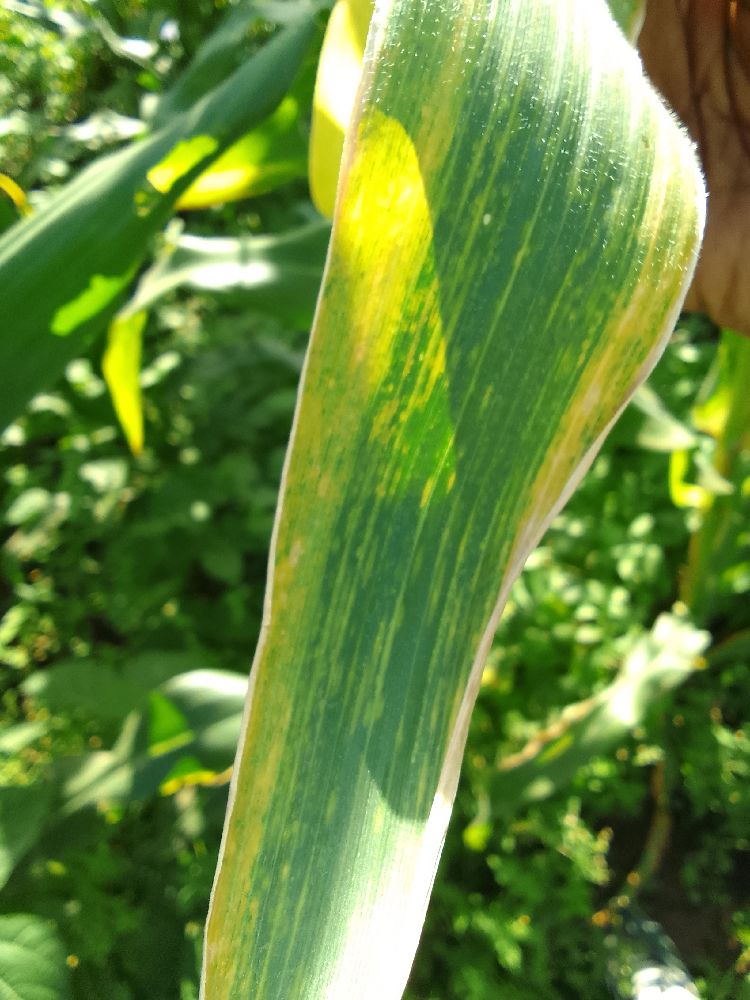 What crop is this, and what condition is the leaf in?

maize, maize lethal necrosis
